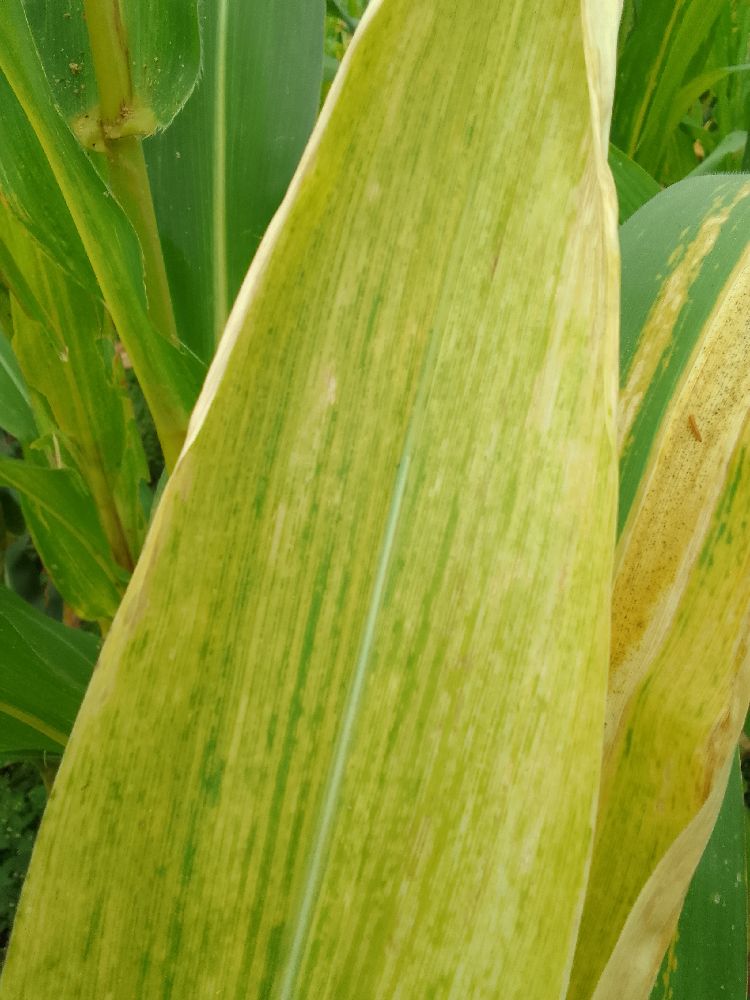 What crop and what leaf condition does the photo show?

maize, maize lethal necrosis
